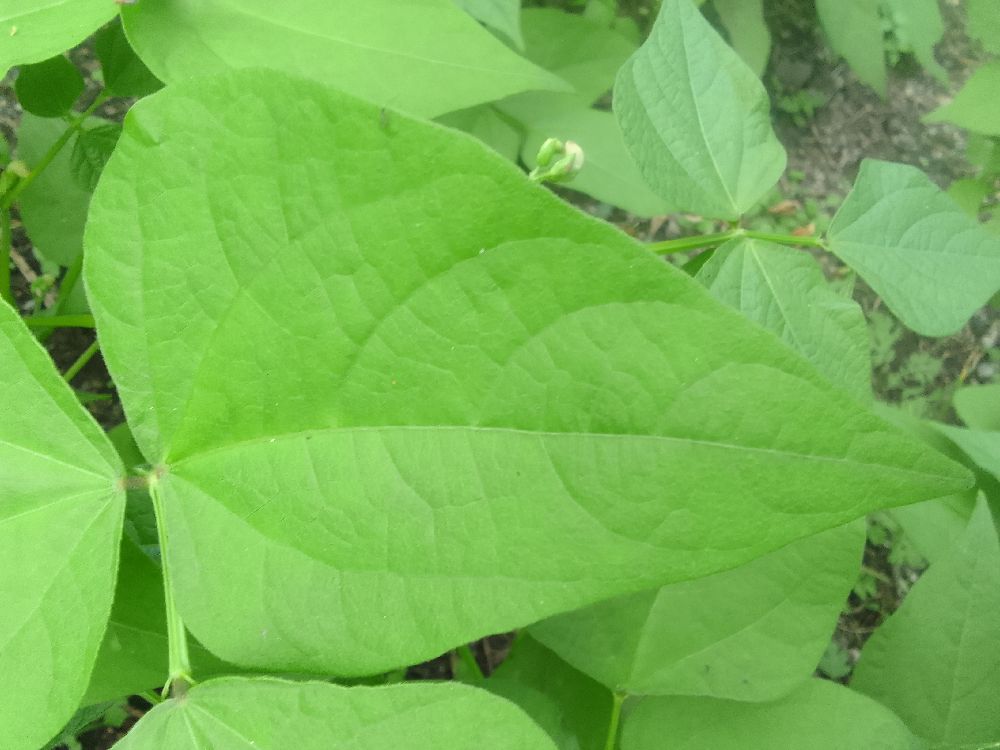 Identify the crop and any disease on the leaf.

common bean, healthy
